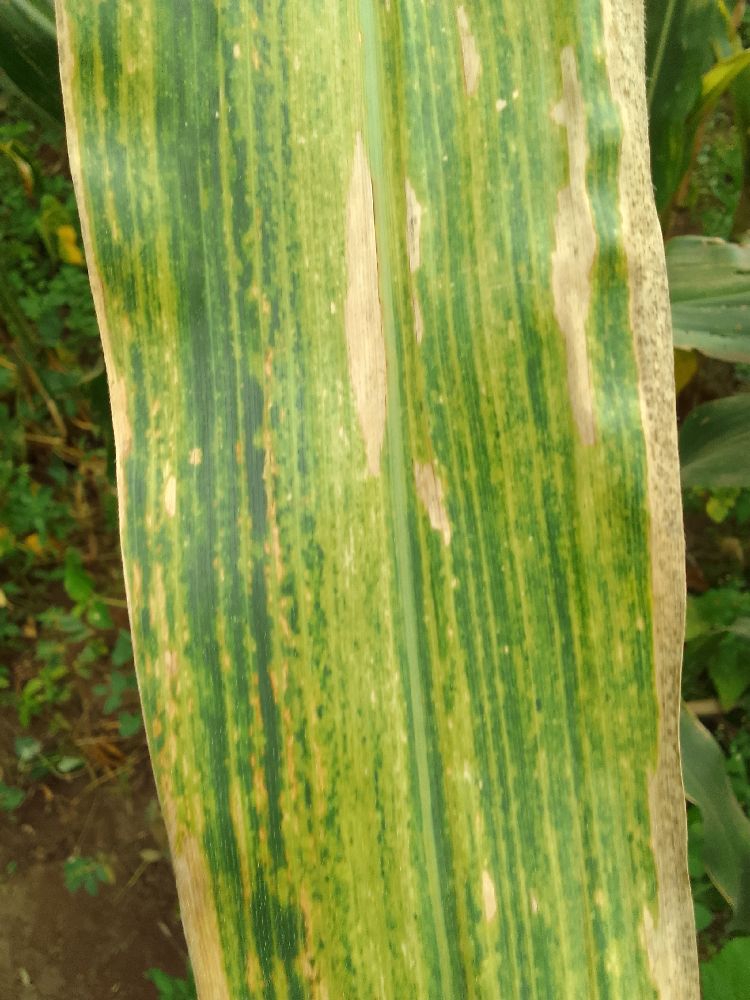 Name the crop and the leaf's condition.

maize, maize lethal necrosis
